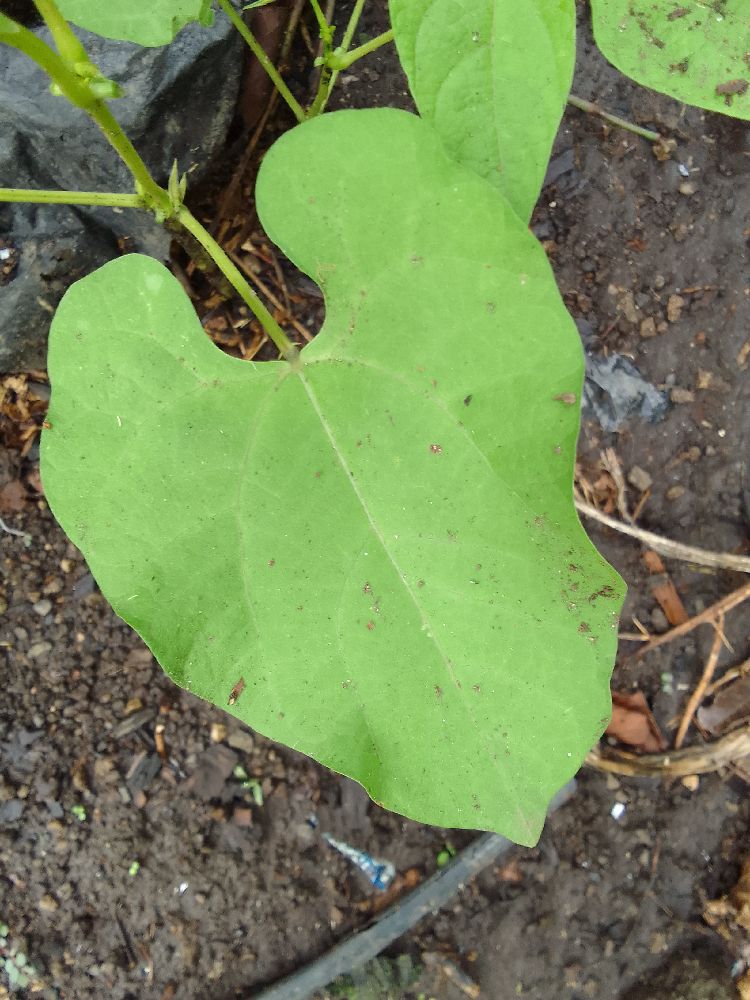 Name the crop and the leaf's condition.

common bean, healthy
